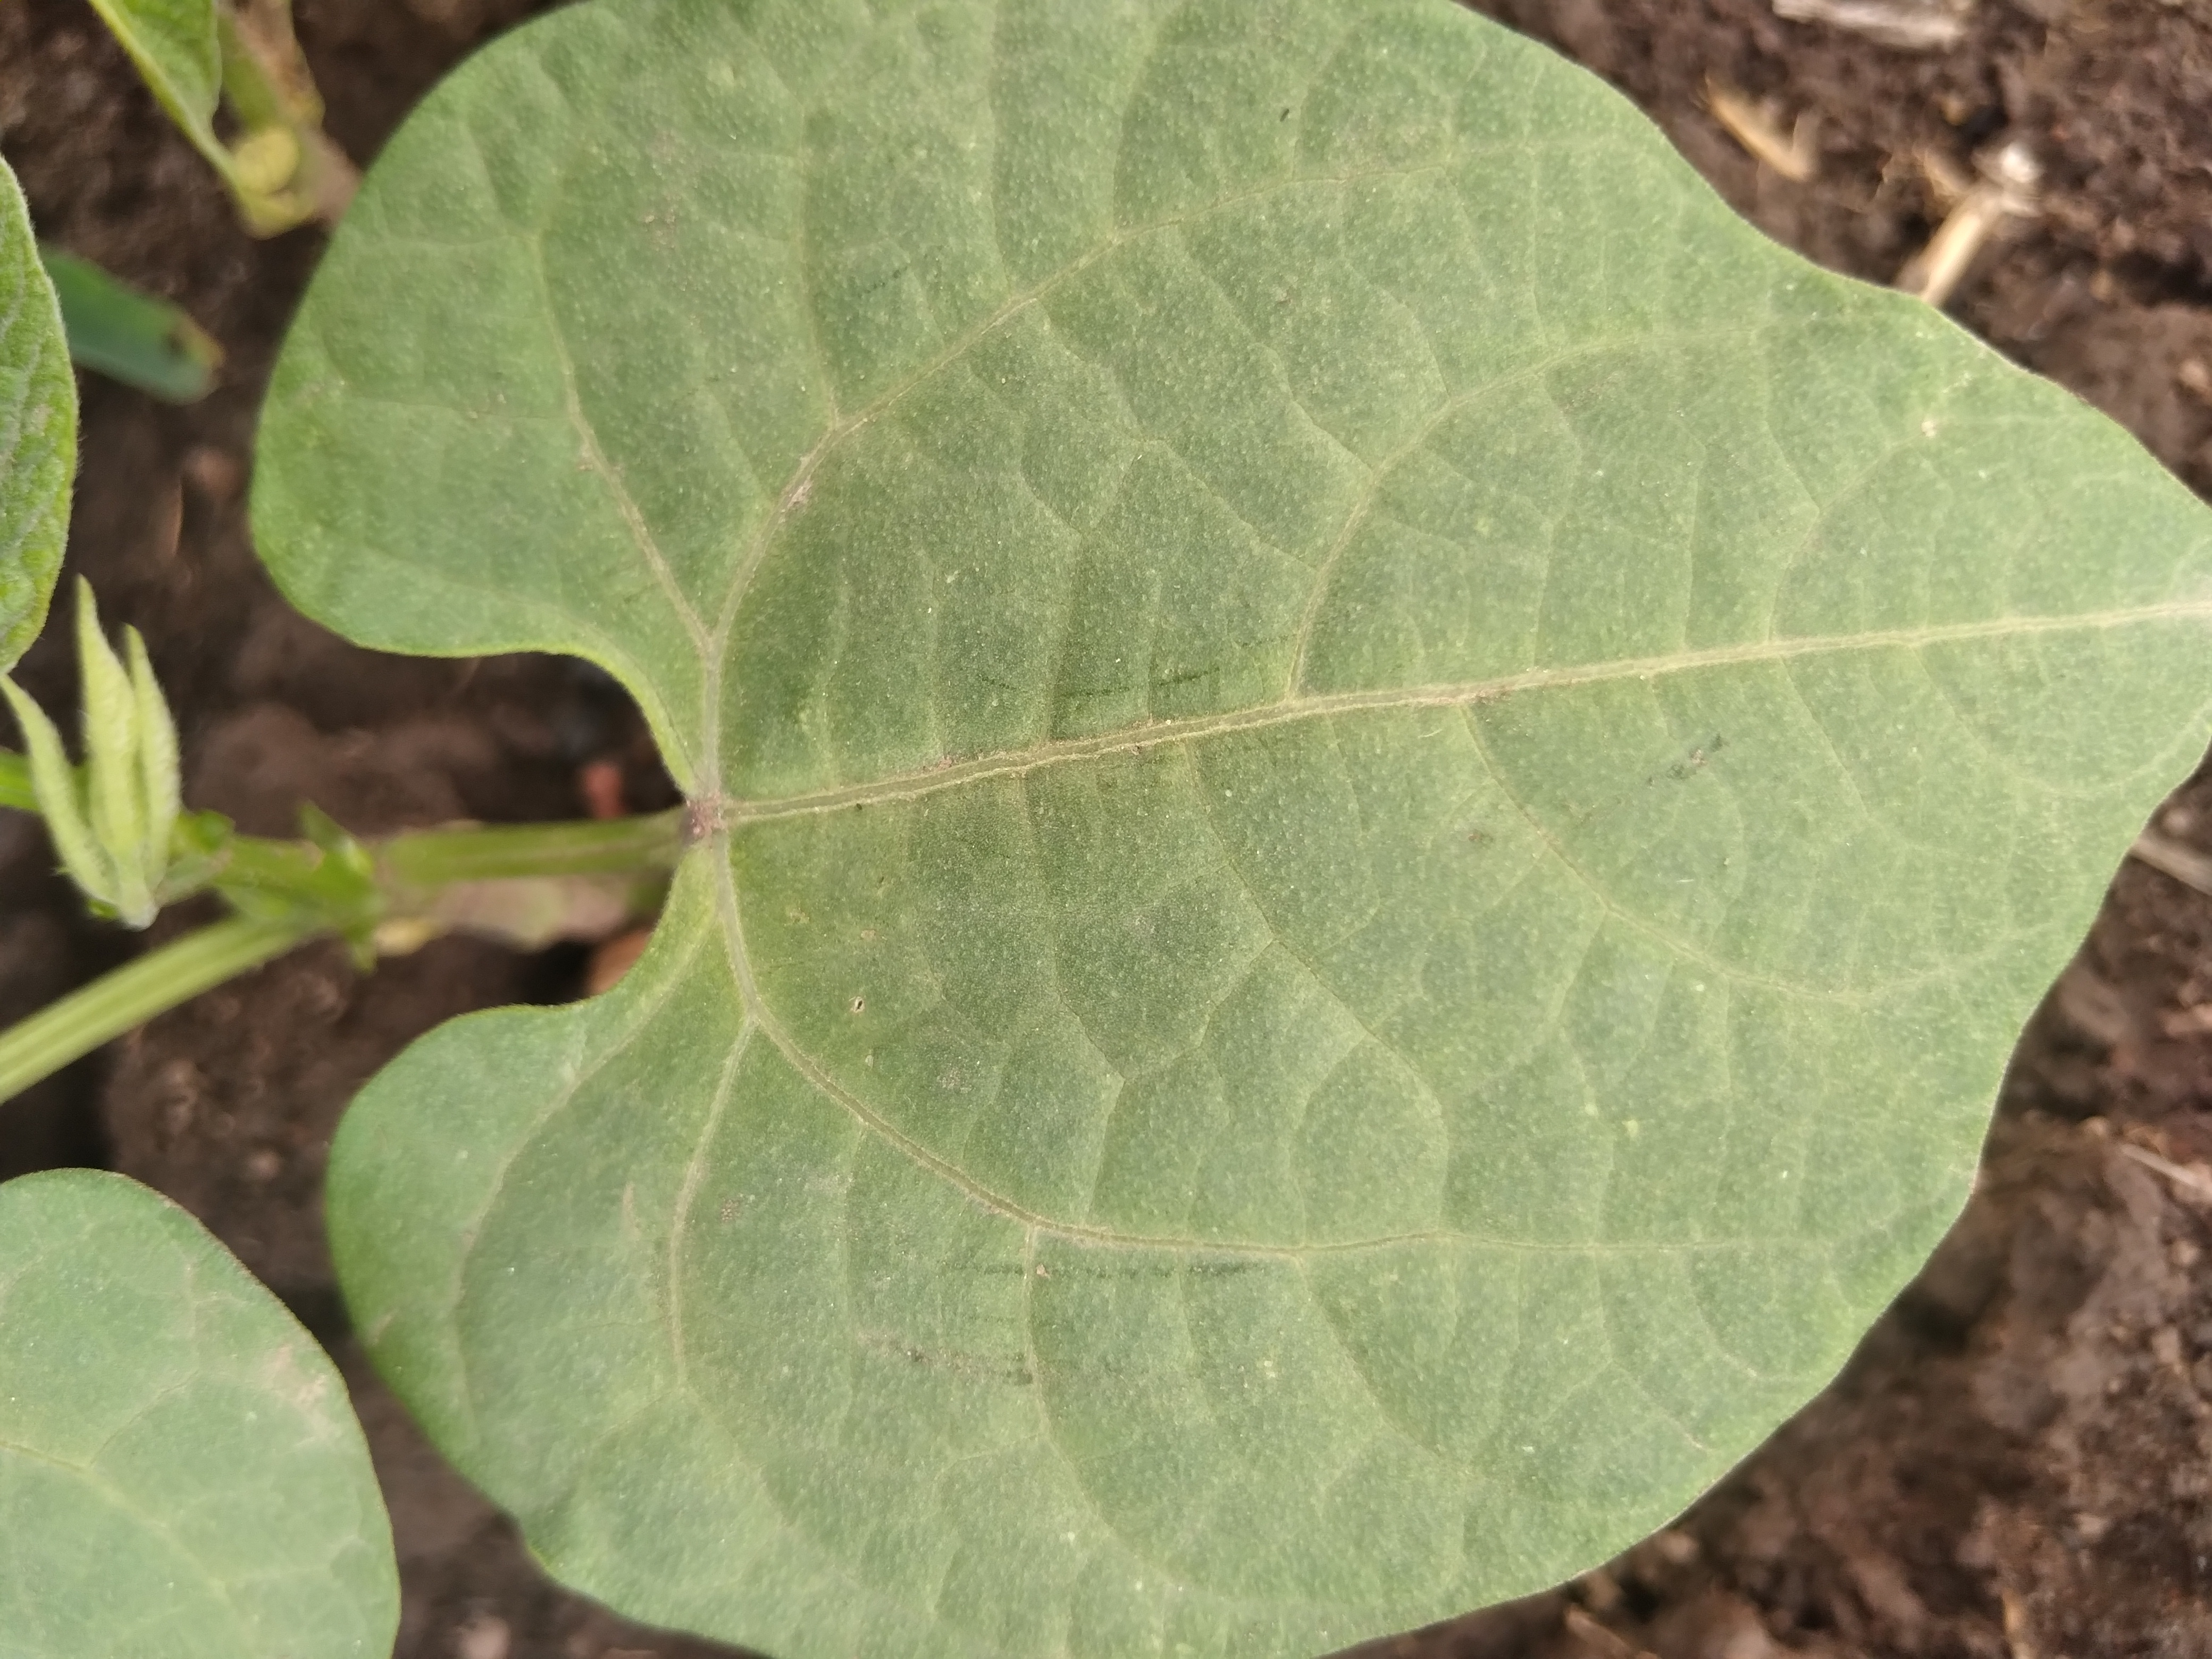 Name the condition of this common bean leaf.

healthy
